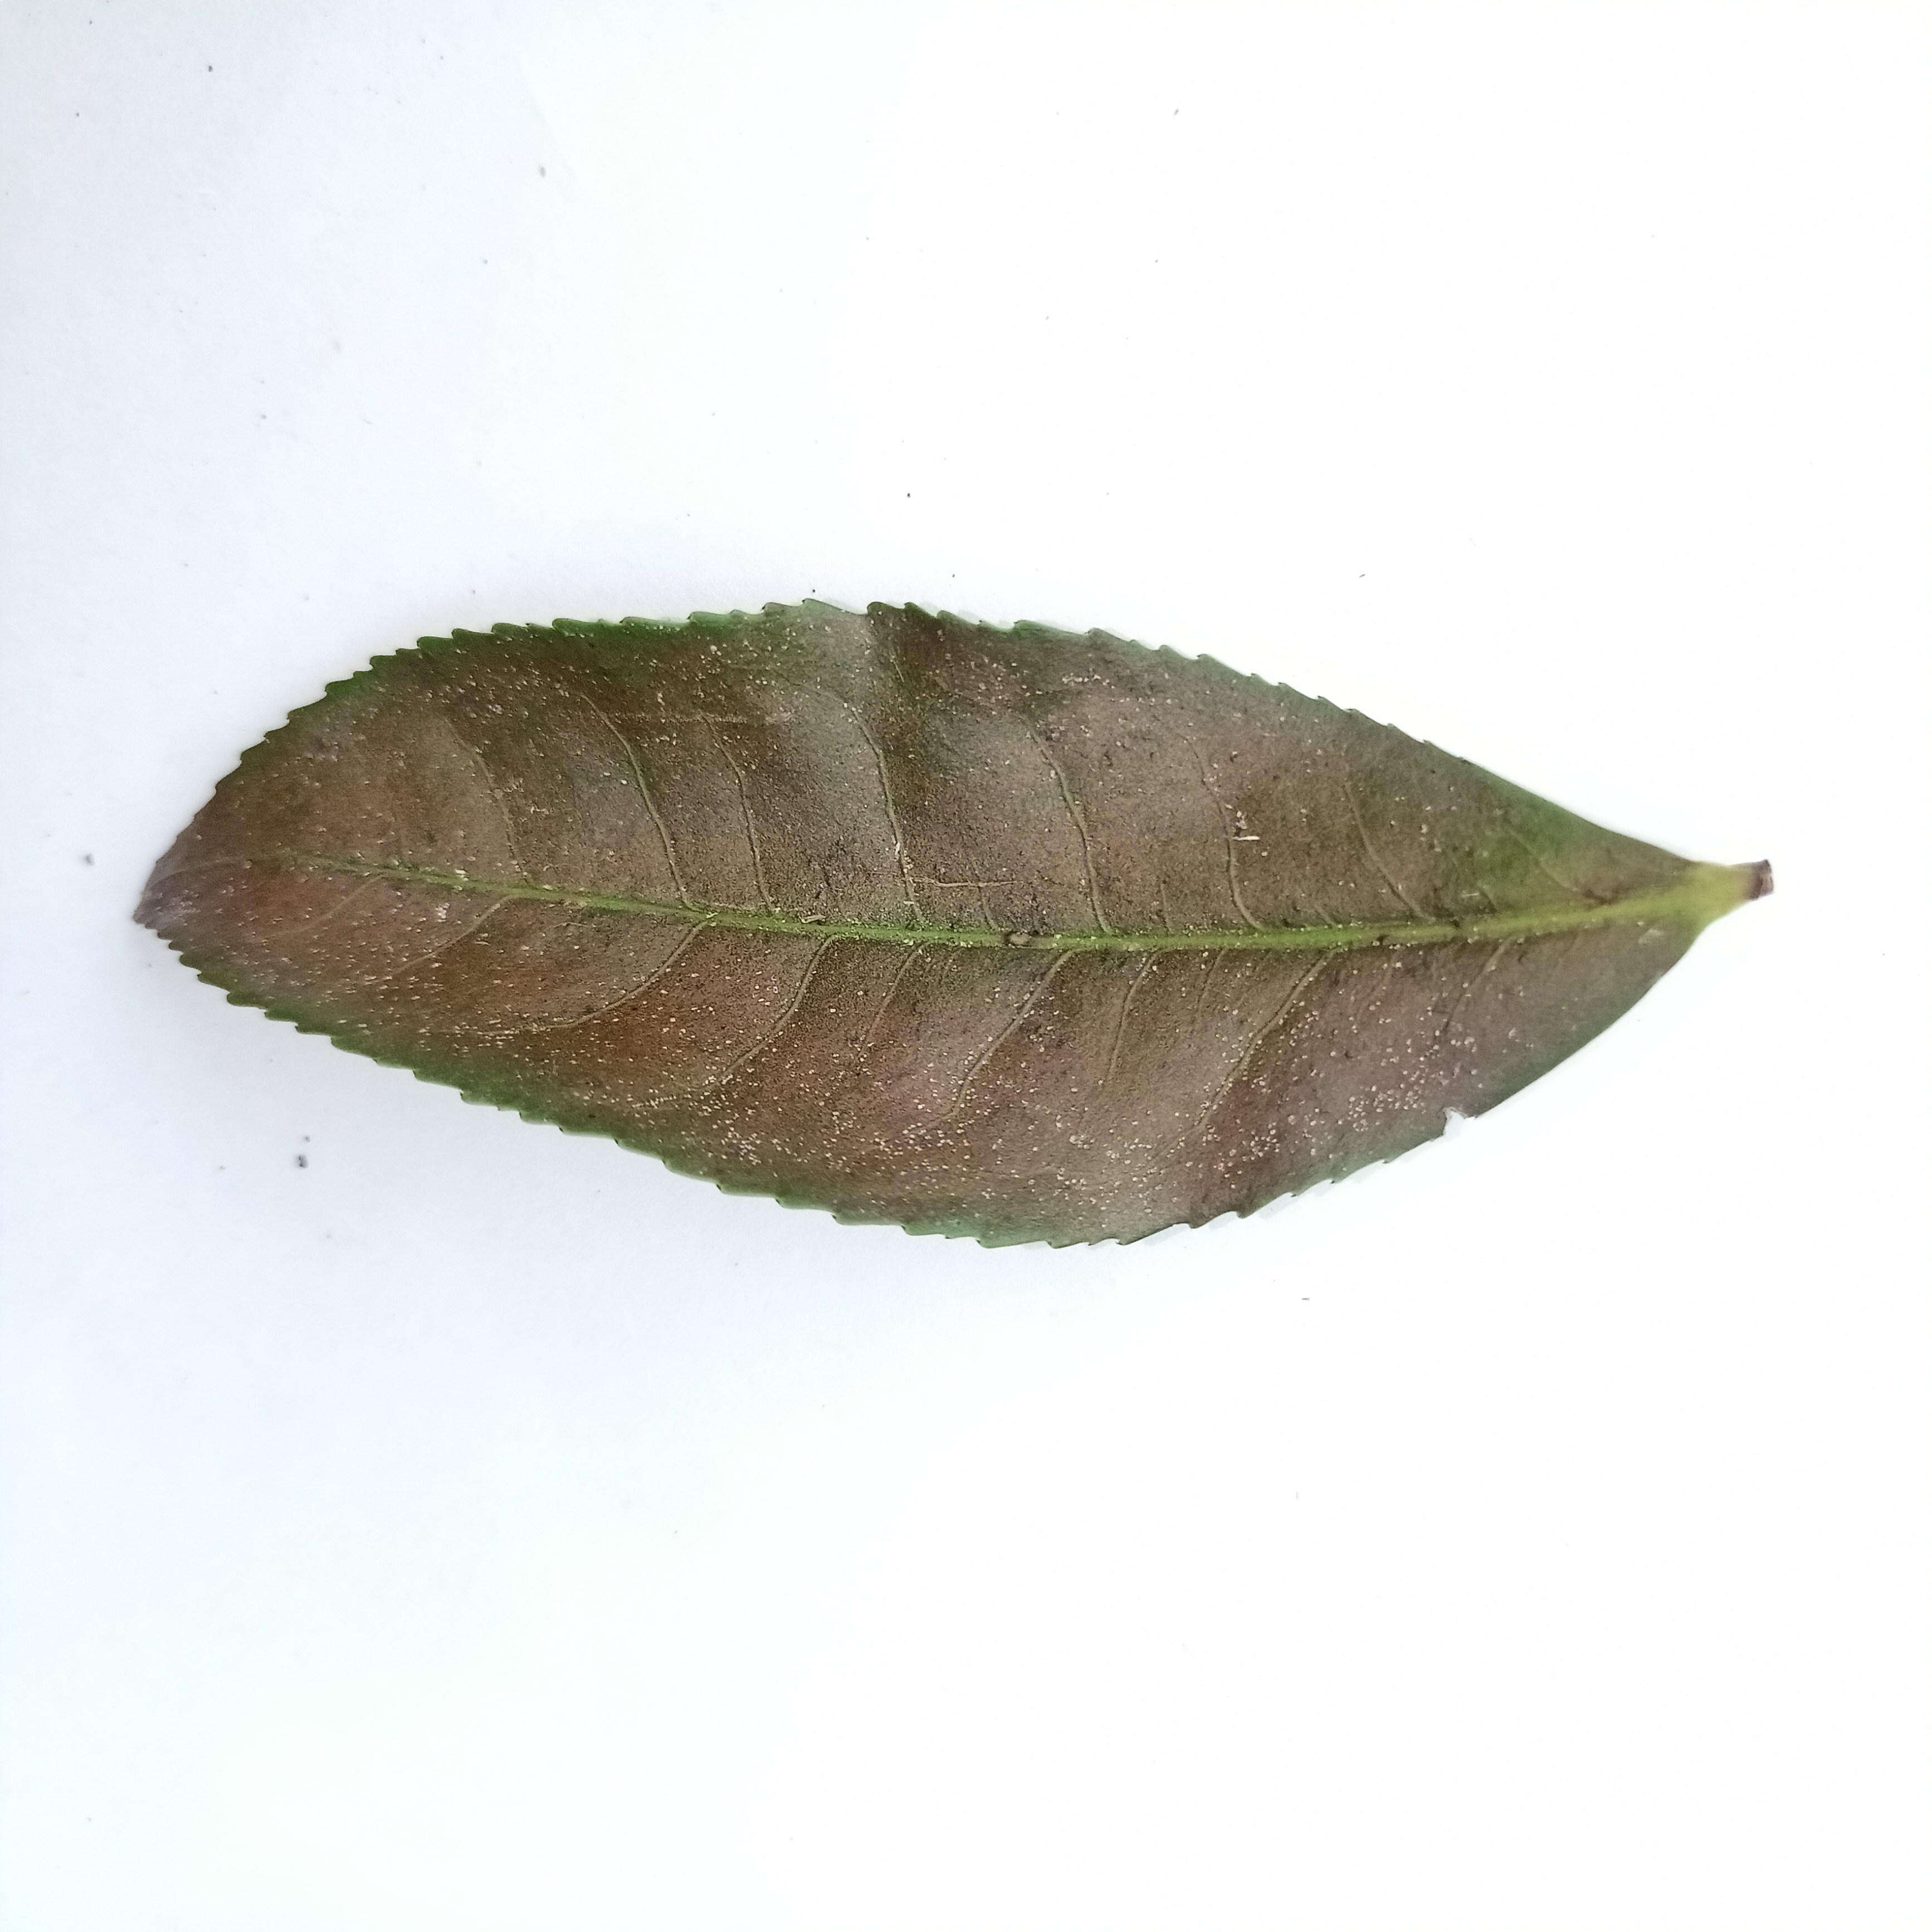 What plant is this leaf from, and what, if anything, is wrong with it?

tea, red rust
